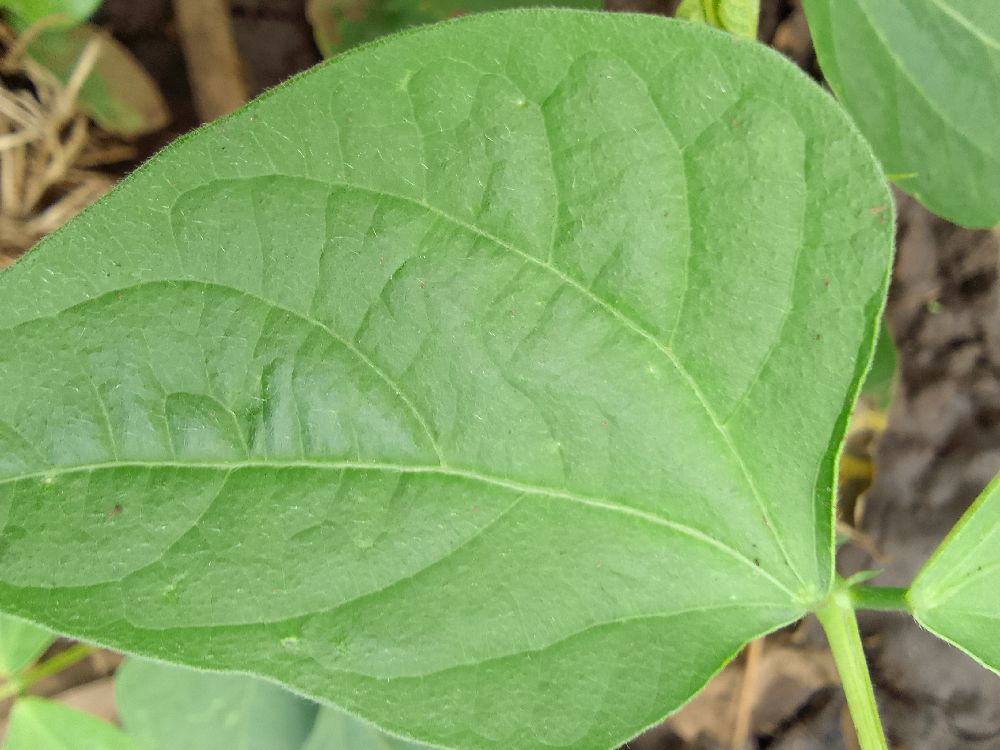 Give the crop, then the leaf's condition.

common bean, healthy
